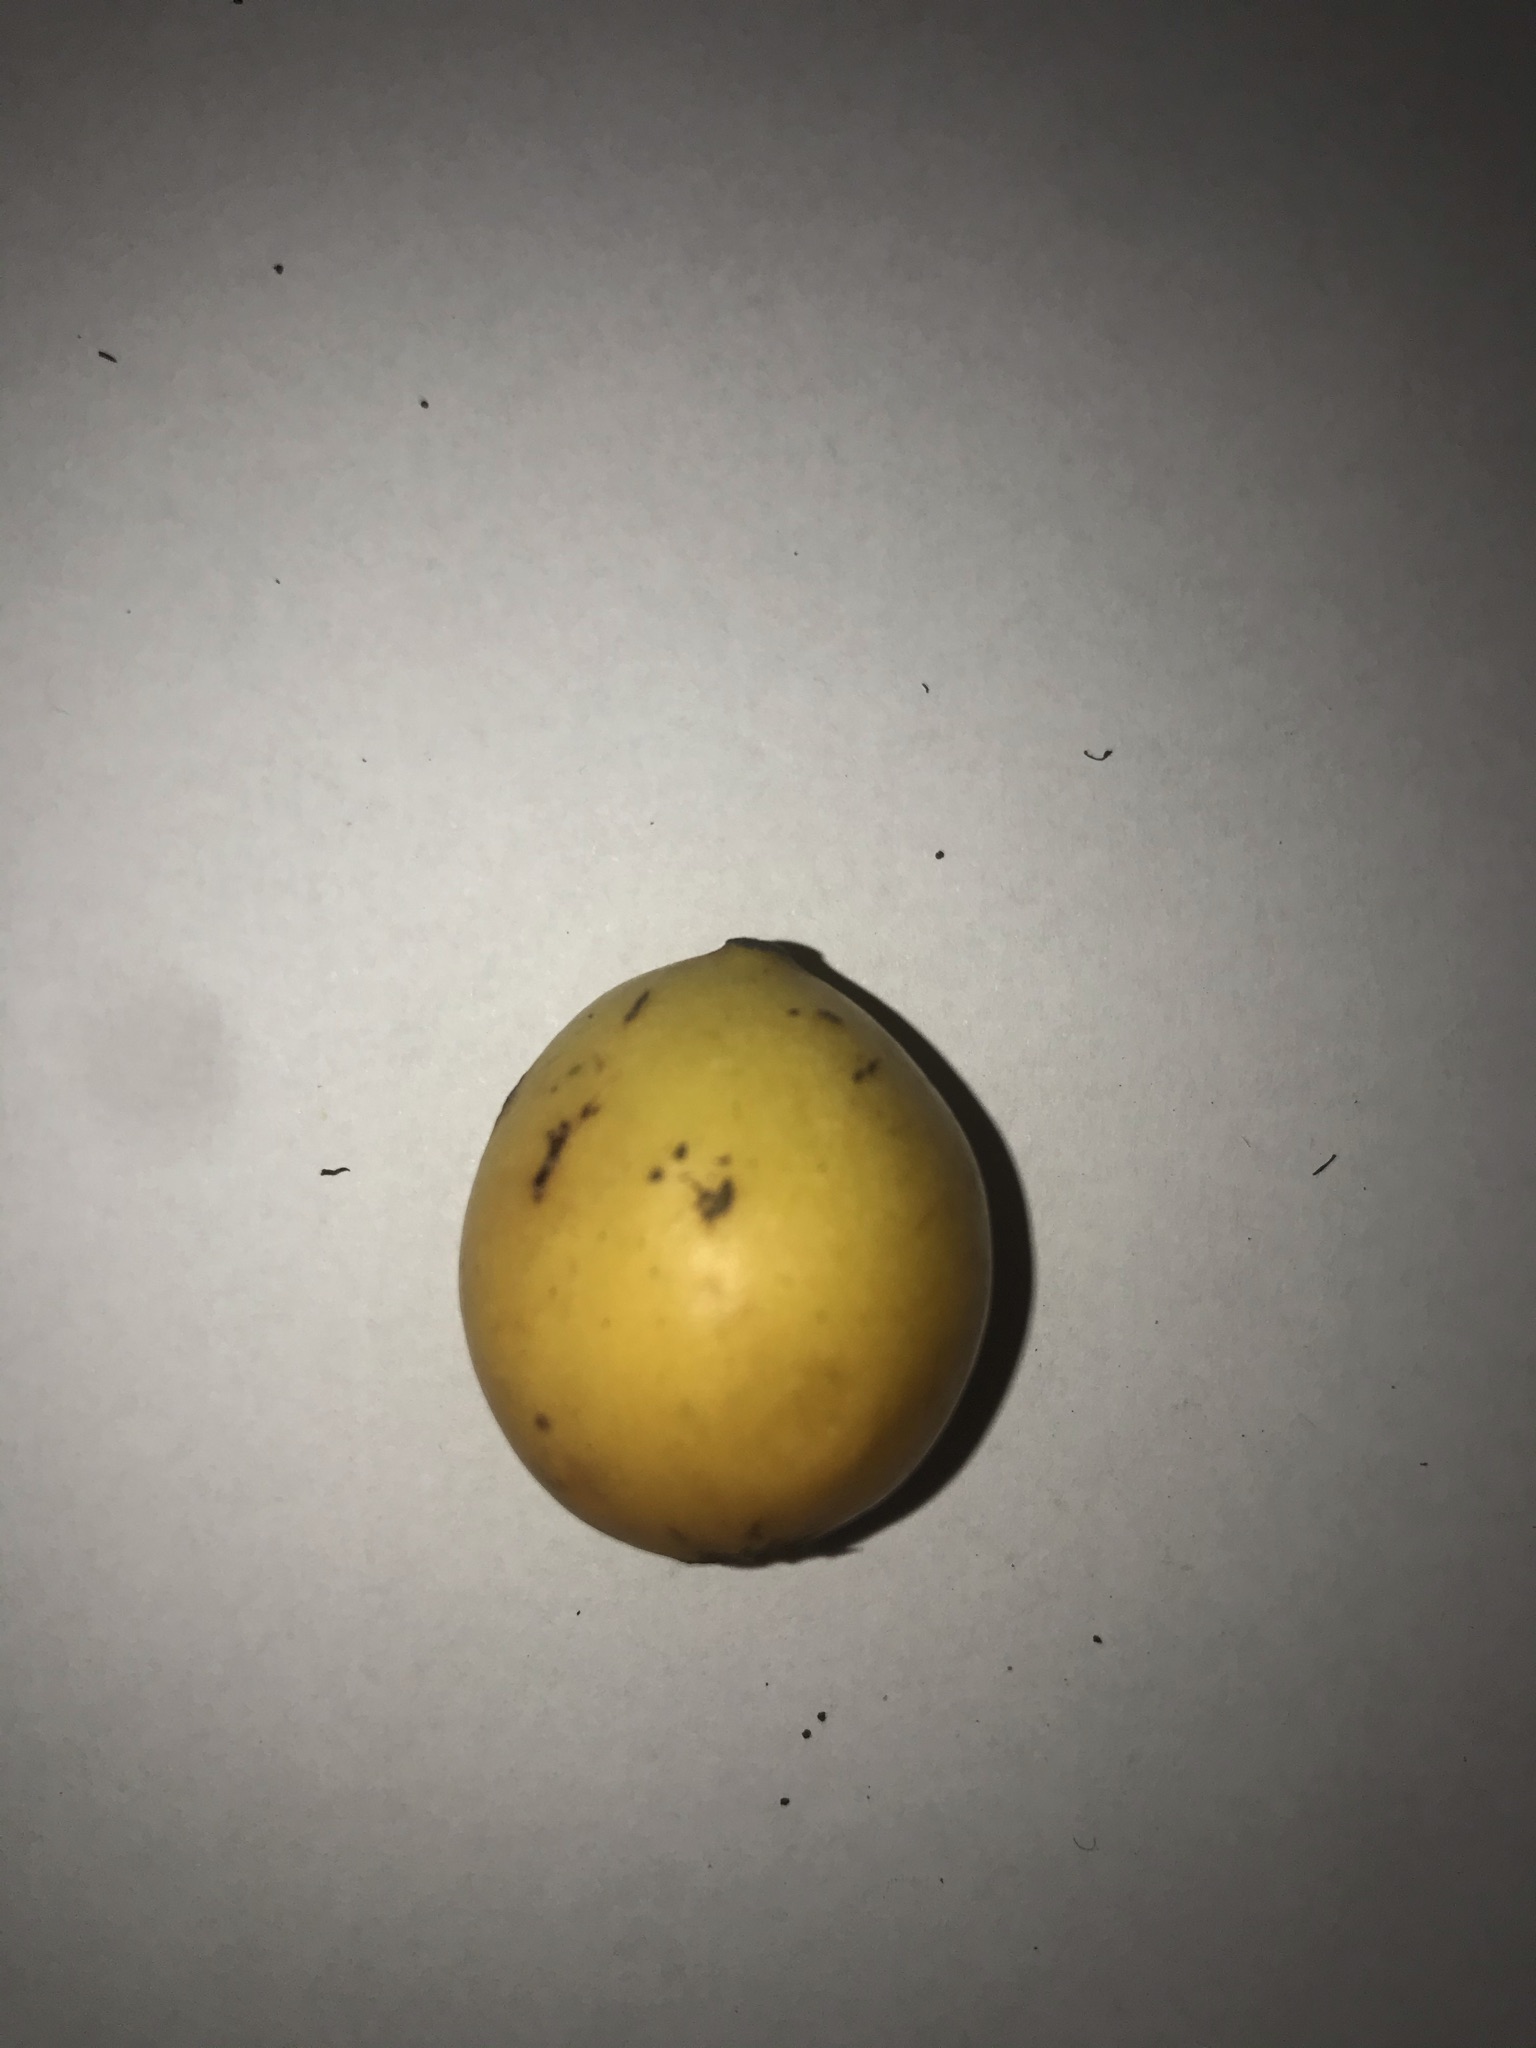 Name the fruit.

abiu
